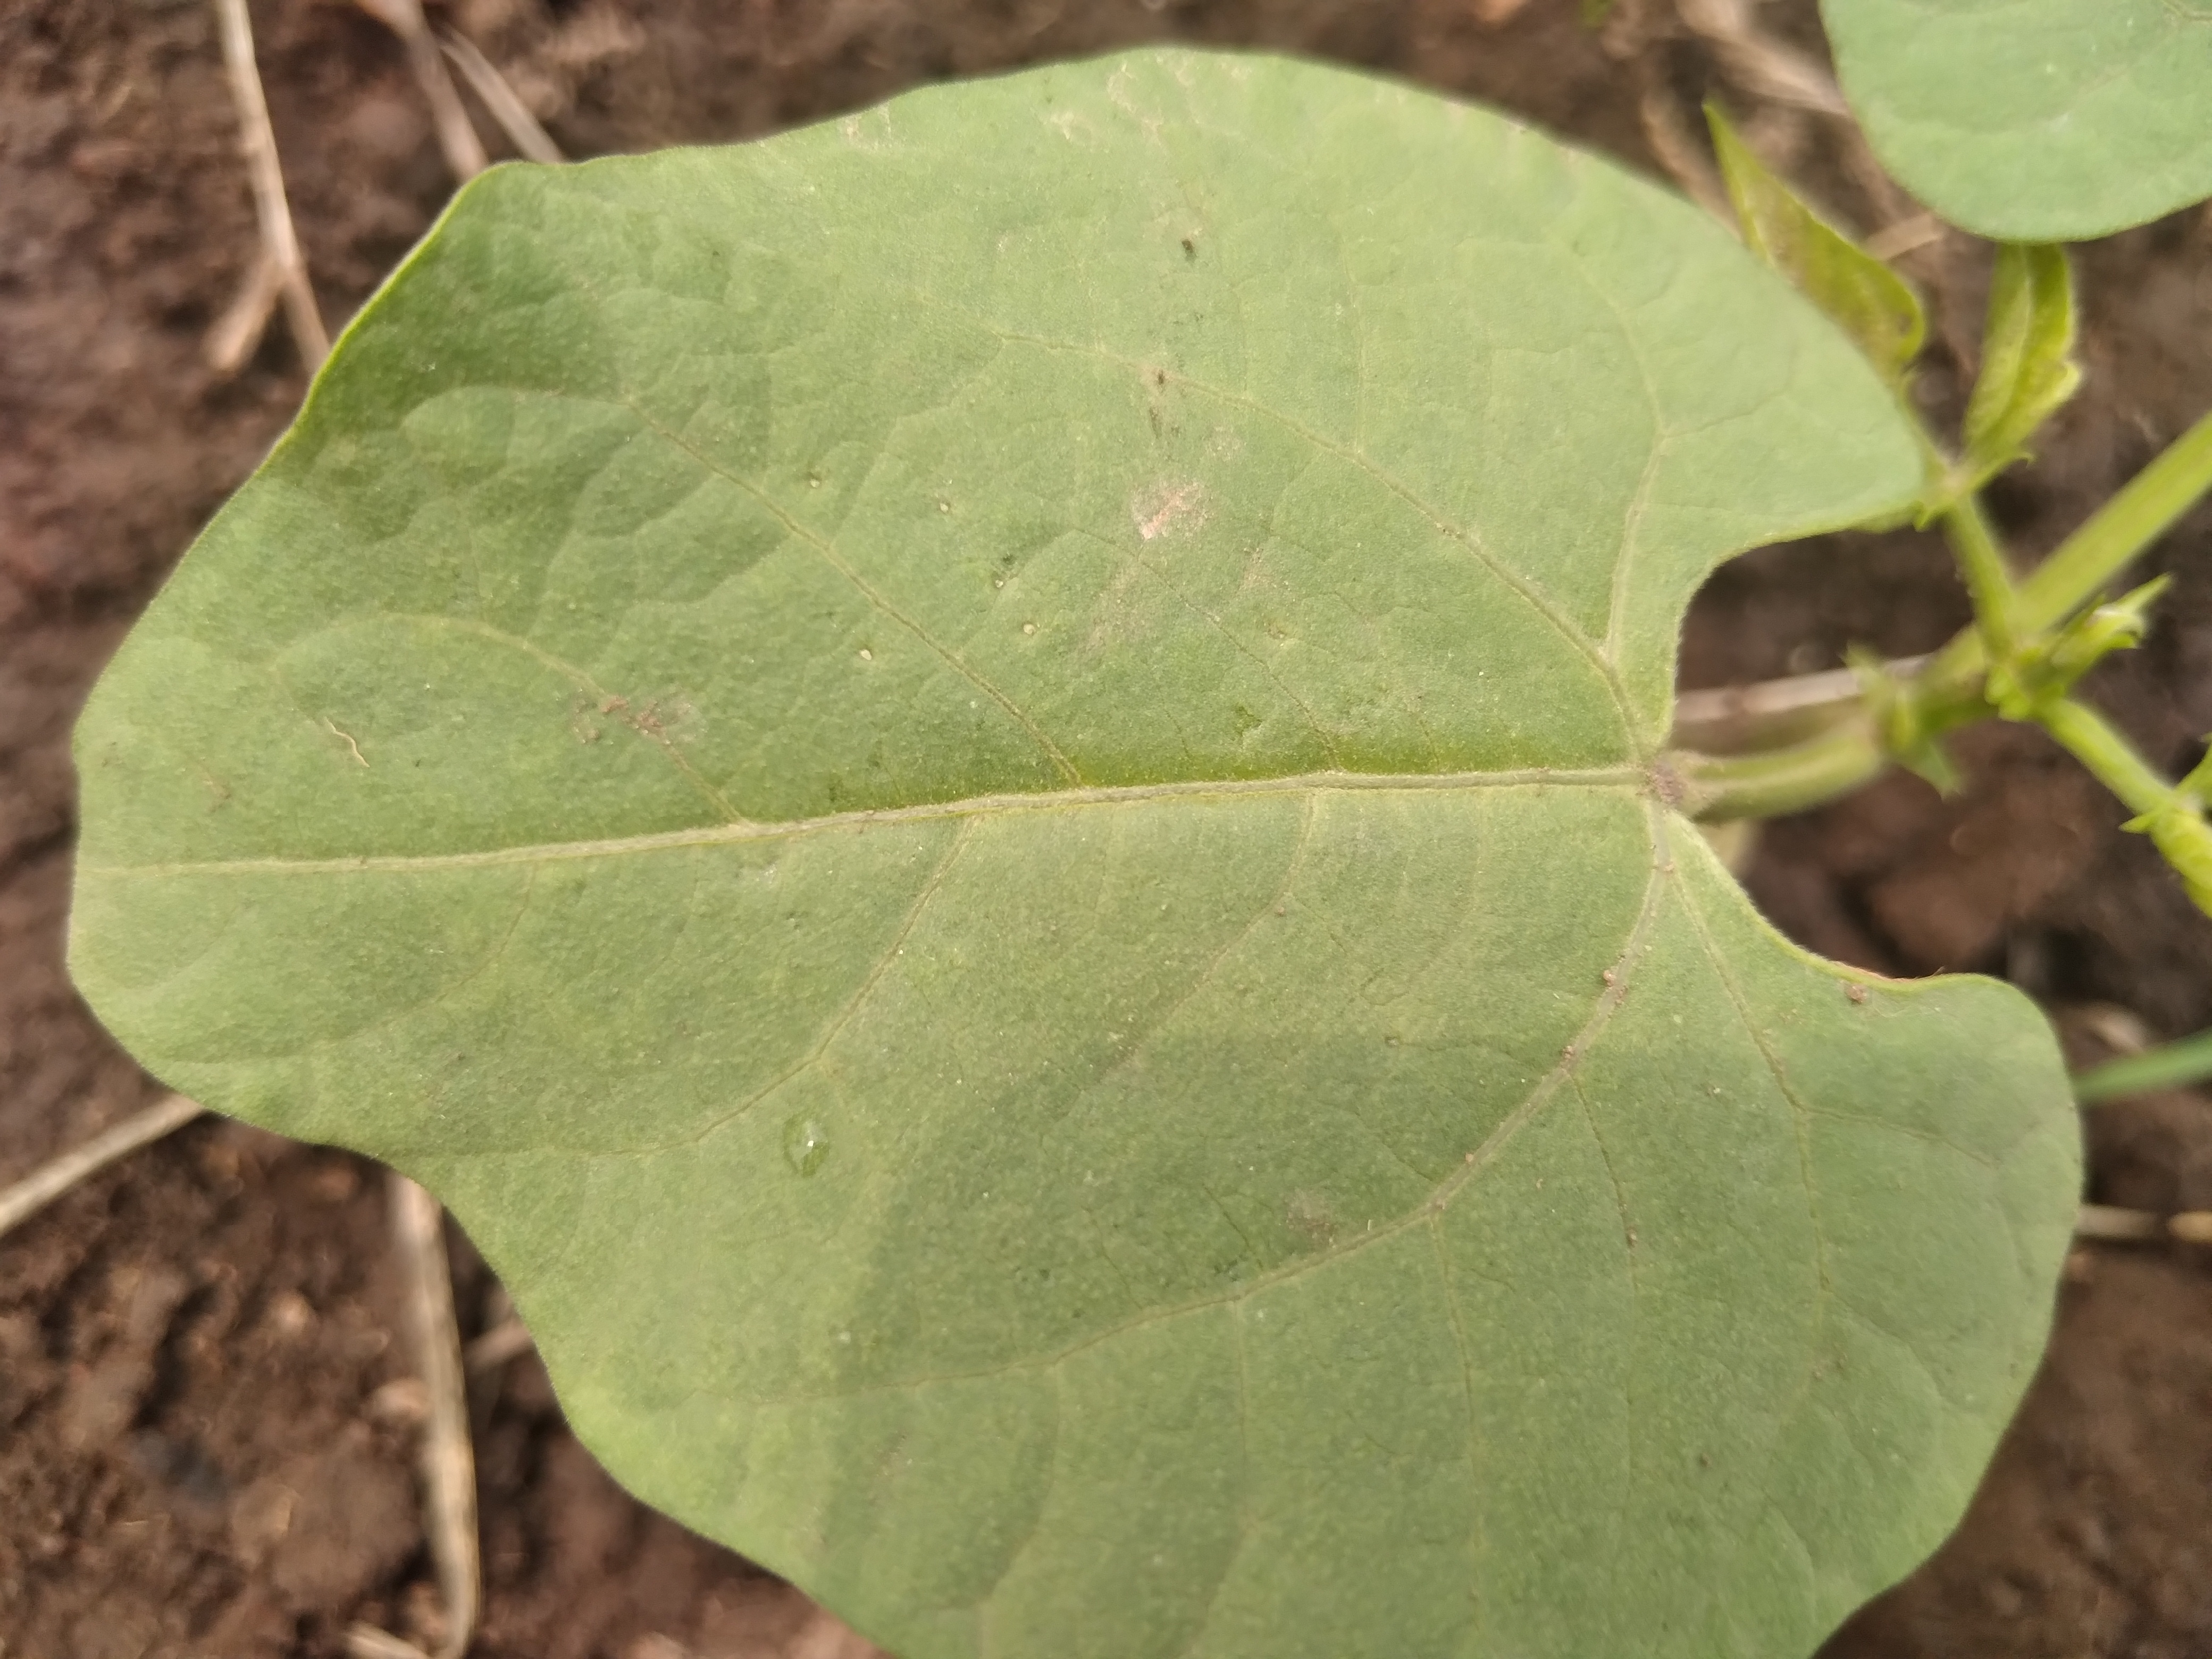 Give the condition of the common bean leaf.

healthy
